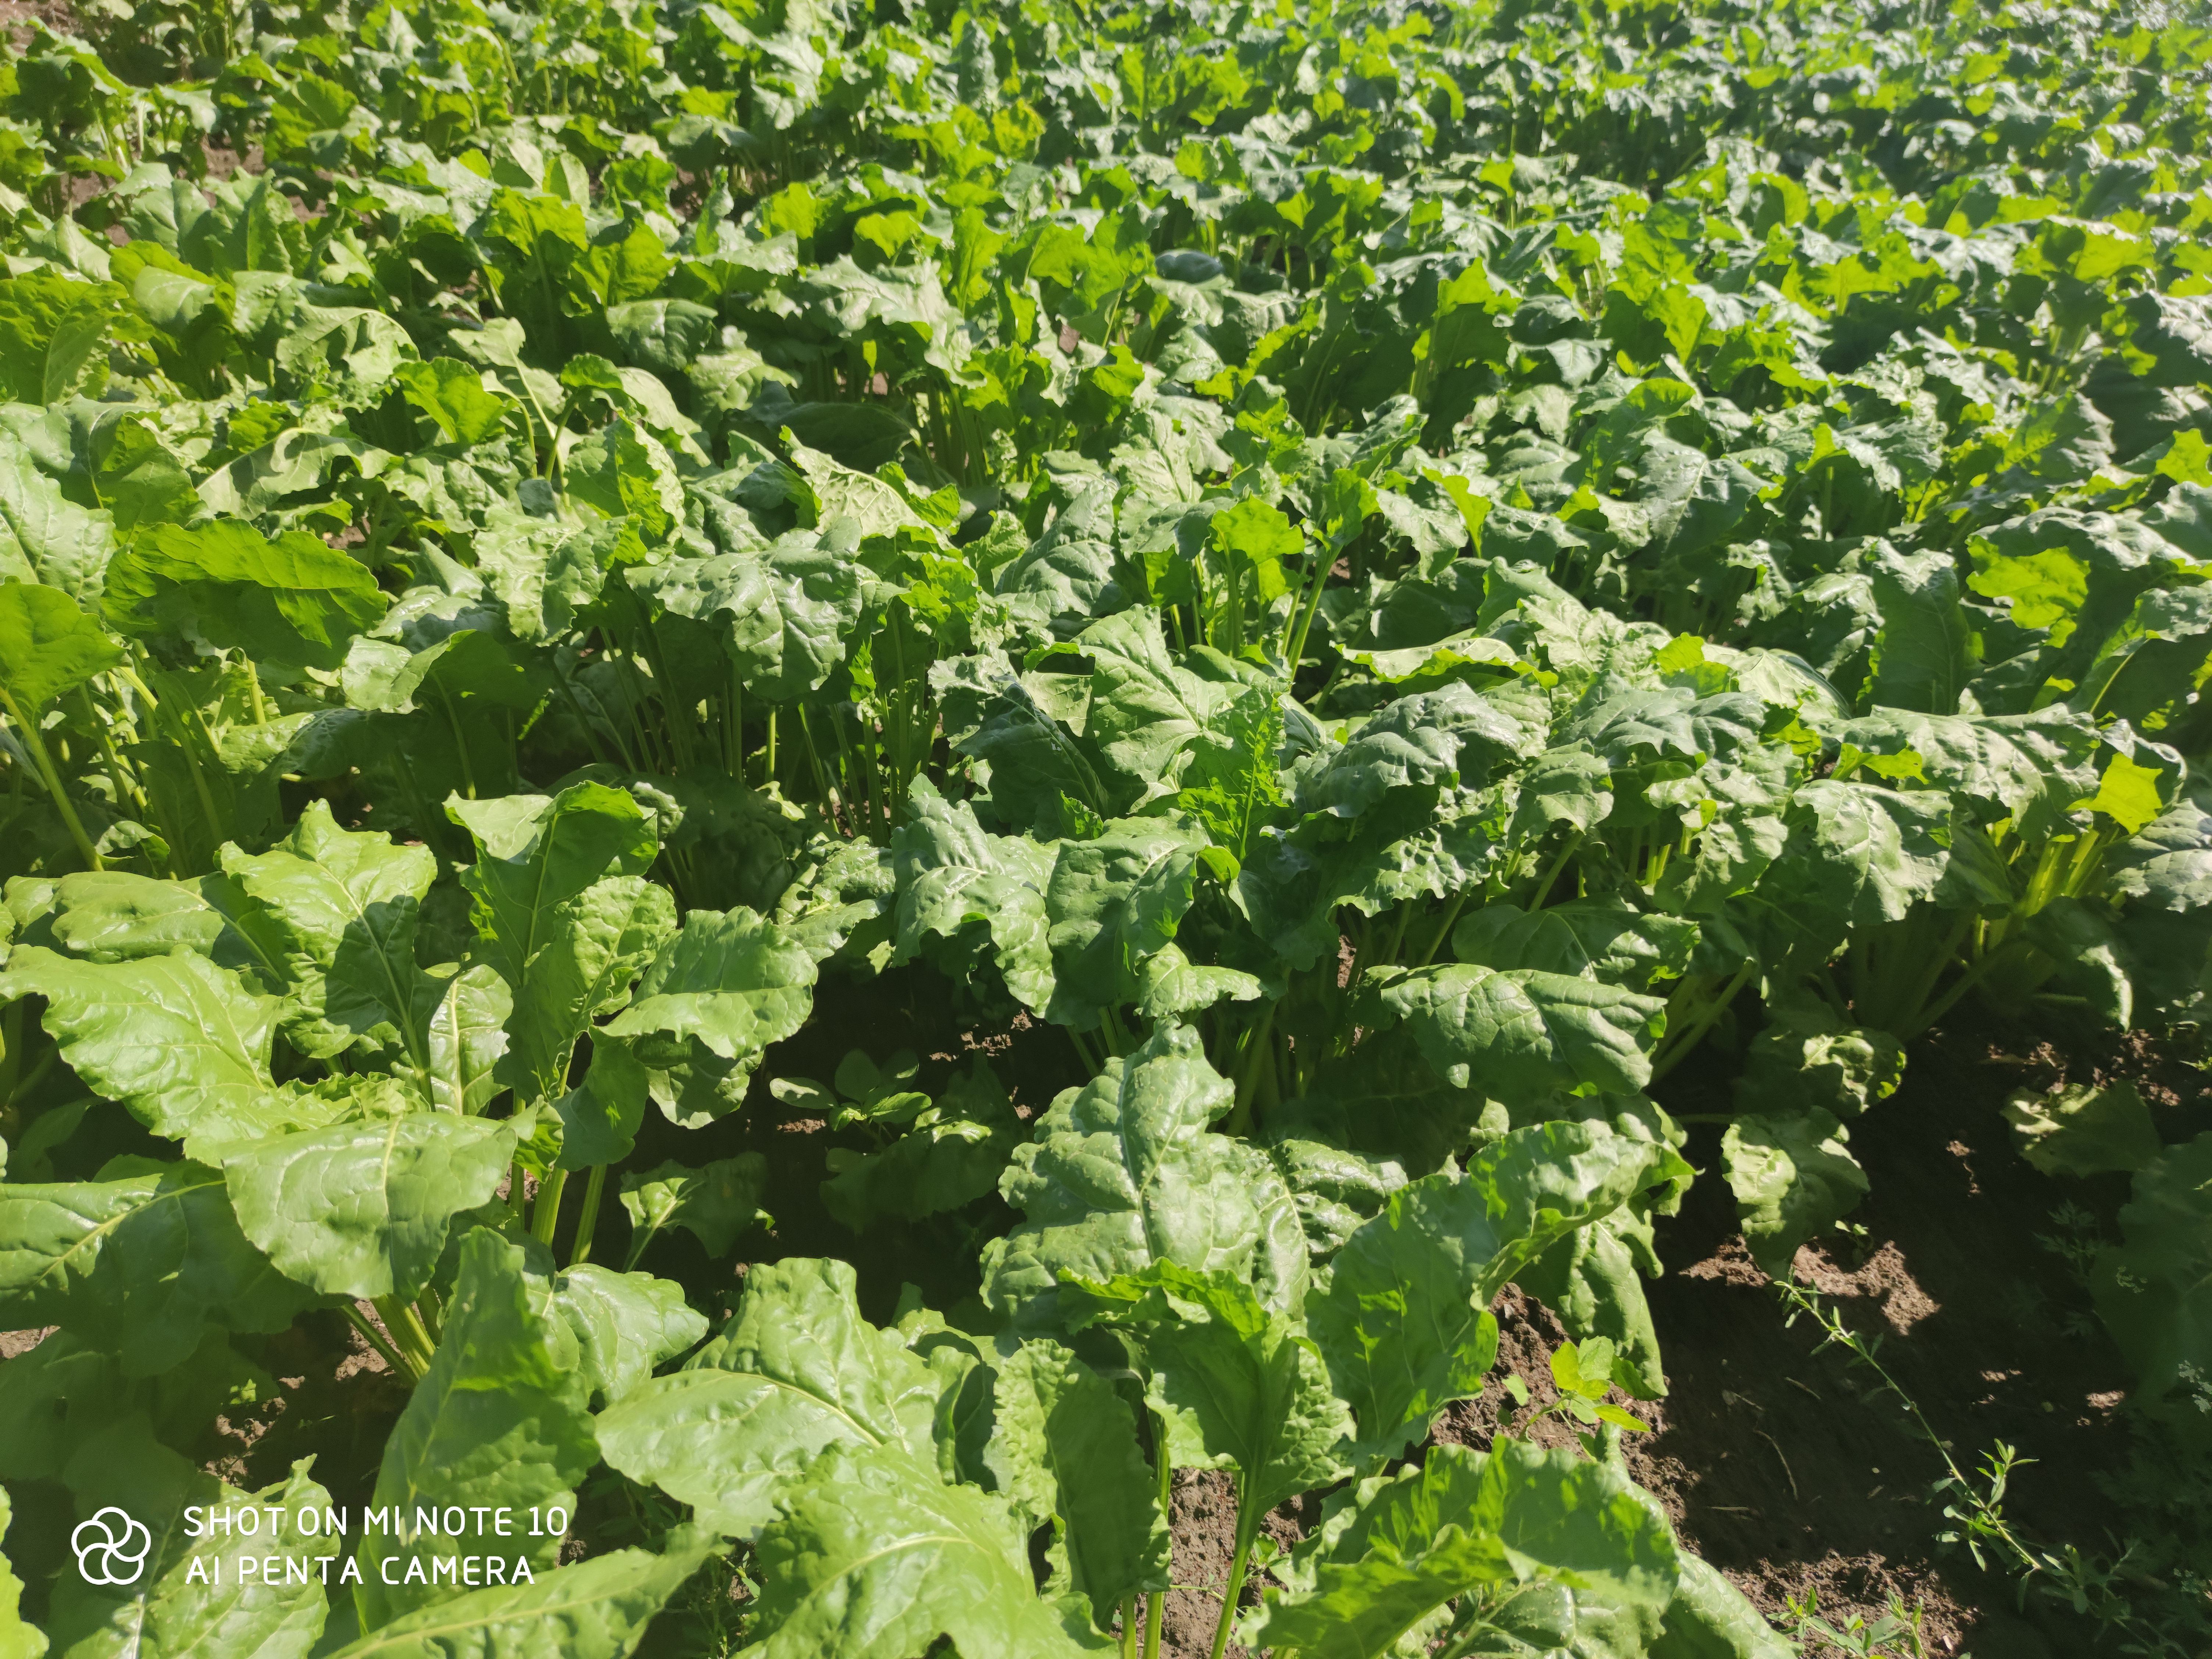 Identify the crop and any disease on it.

beet, unaffected
